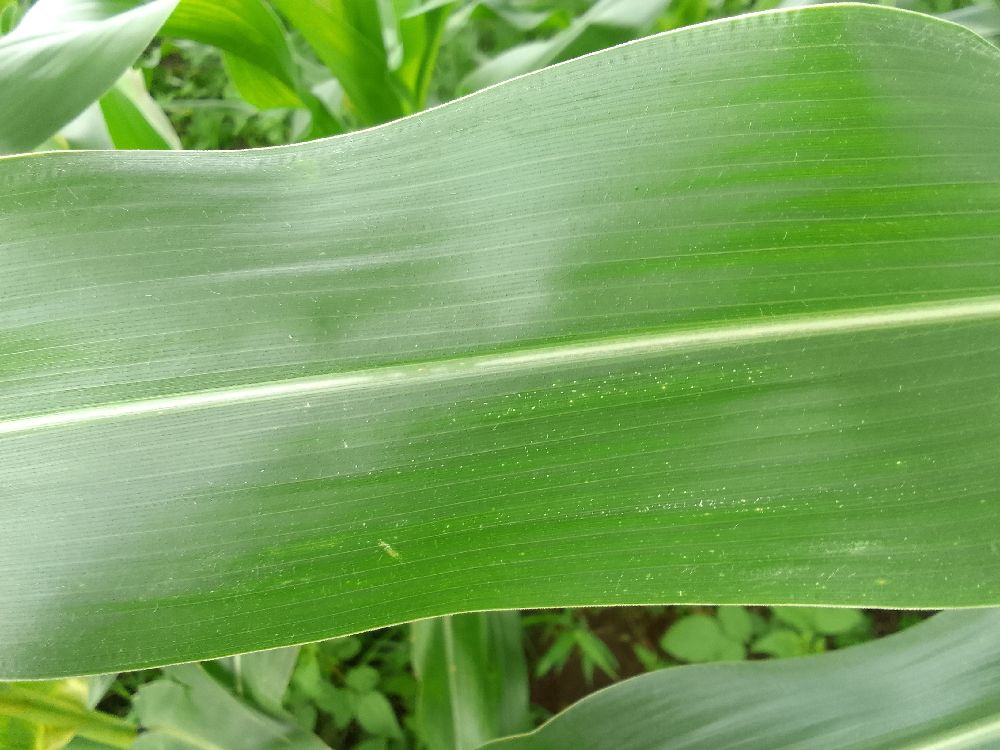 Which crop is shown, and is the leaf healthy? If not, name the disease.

maize, healthy
